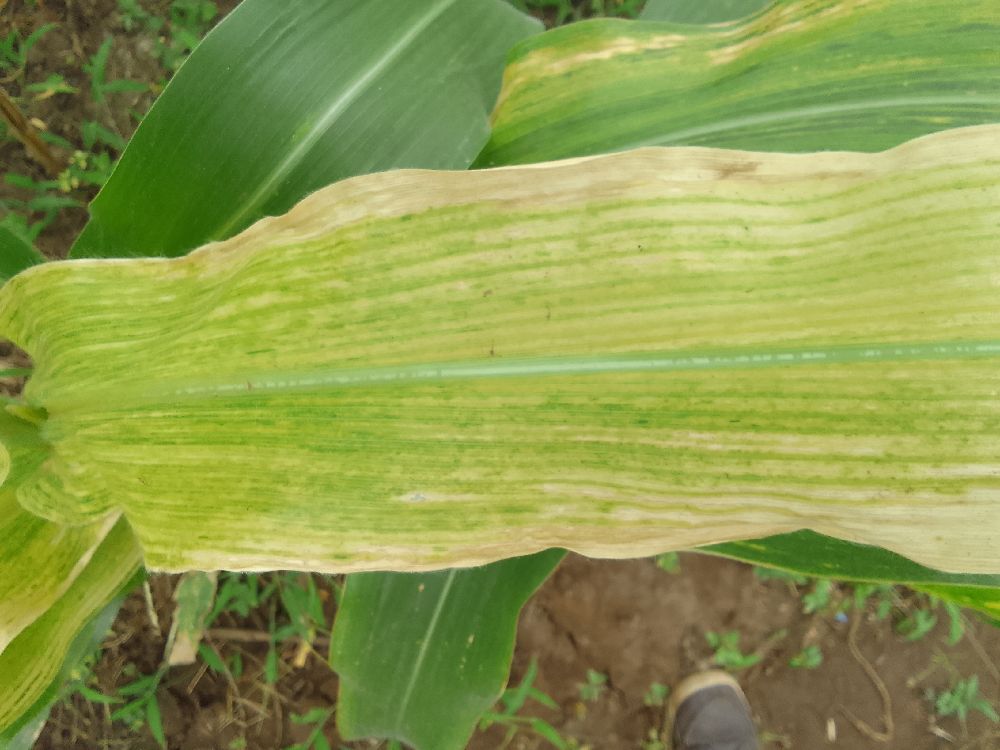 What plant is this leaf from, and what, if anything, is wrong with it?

maize, maize lethal necrosis
